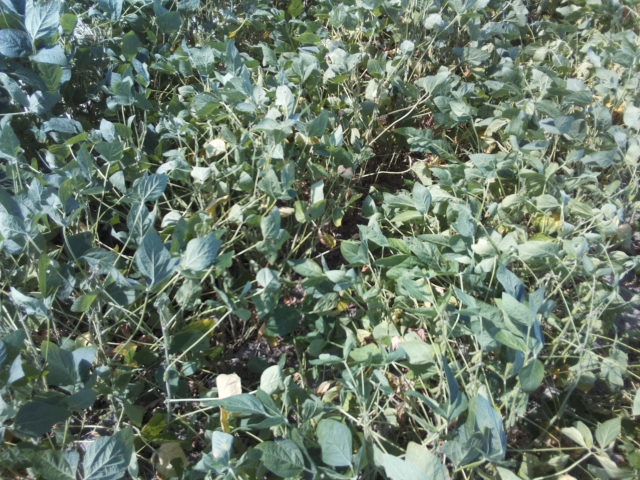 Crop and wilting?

soybean, moderate turgor loss in upper canopy
